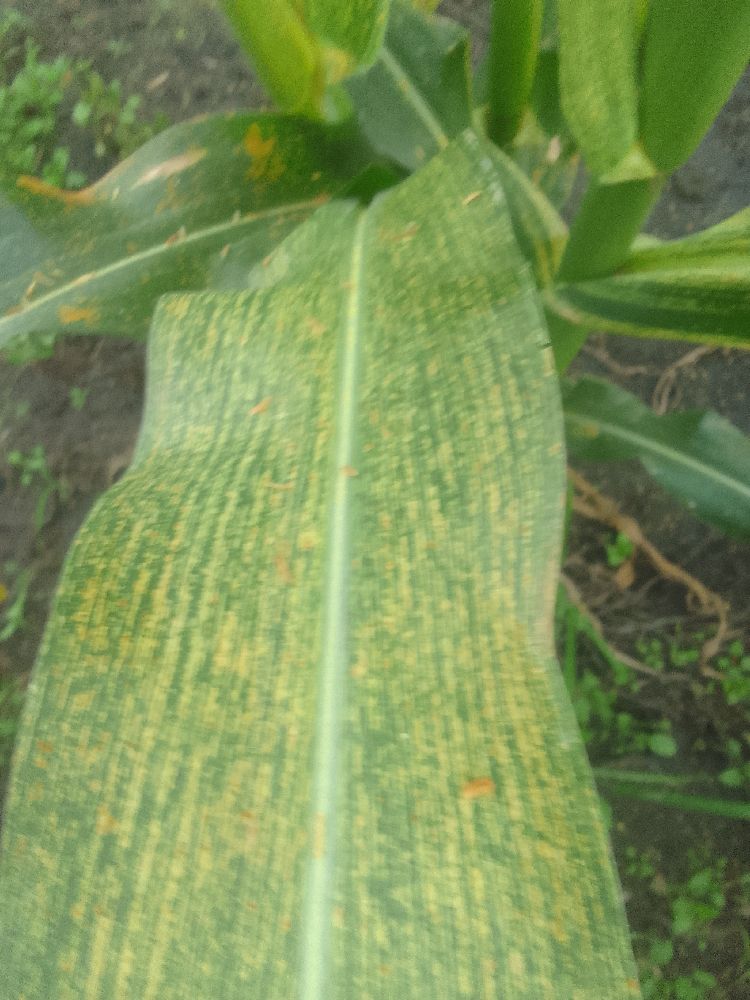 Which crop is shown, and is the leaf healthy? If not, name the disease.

maize, maize streak virus
